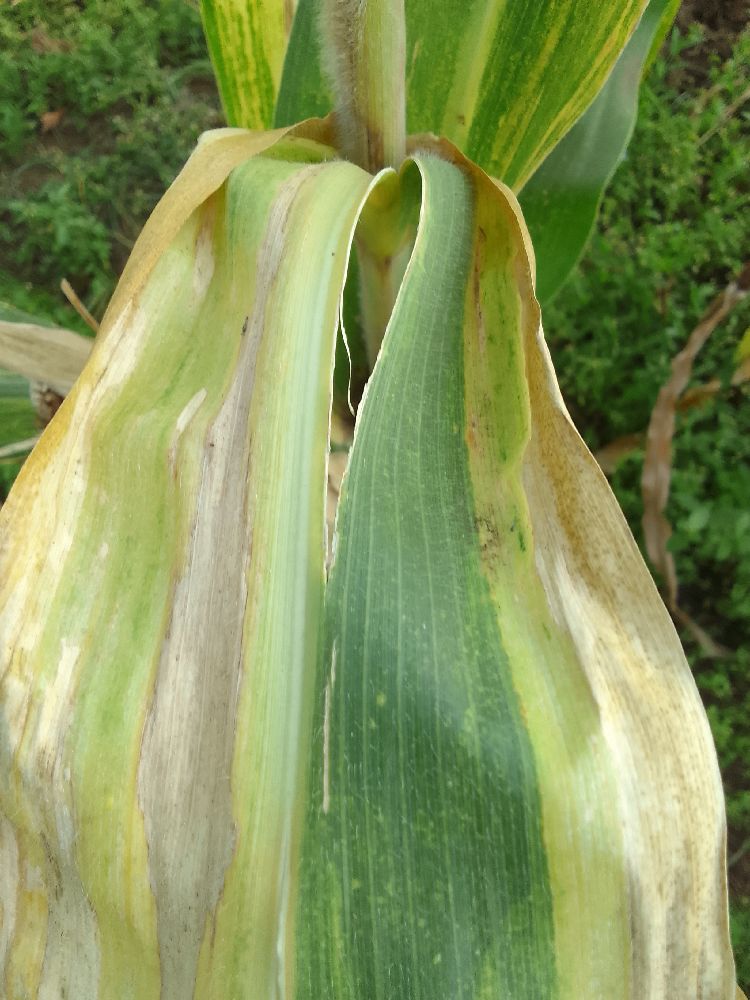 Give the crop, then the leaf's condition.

maize, maize lethal necrosis
